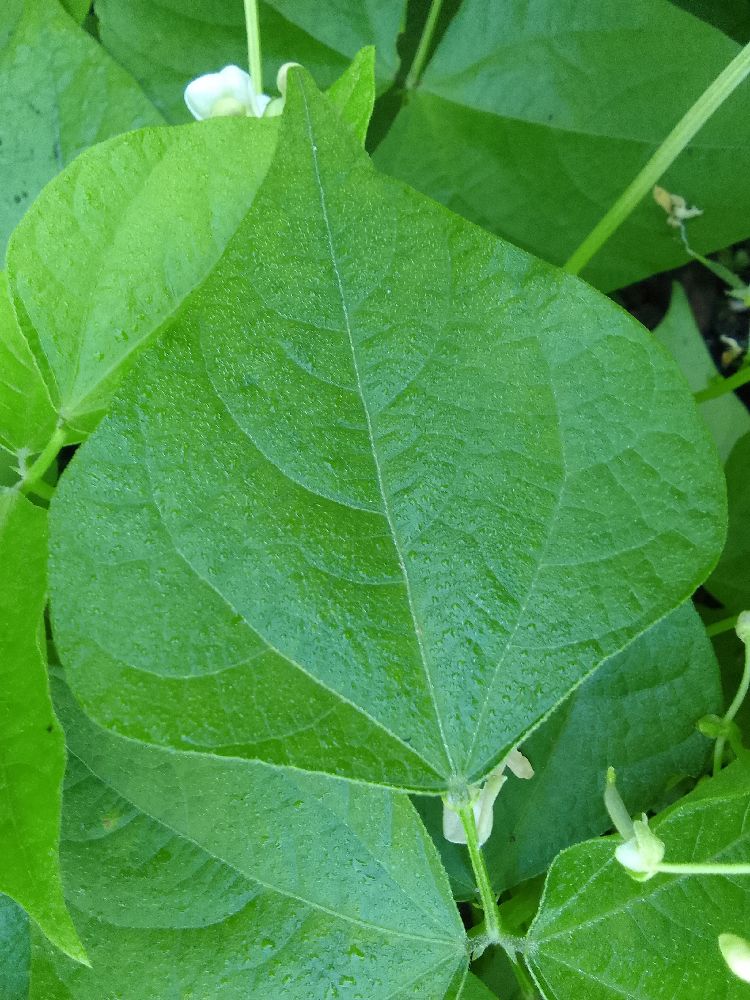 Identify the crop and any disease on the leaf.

common bean, healthy
